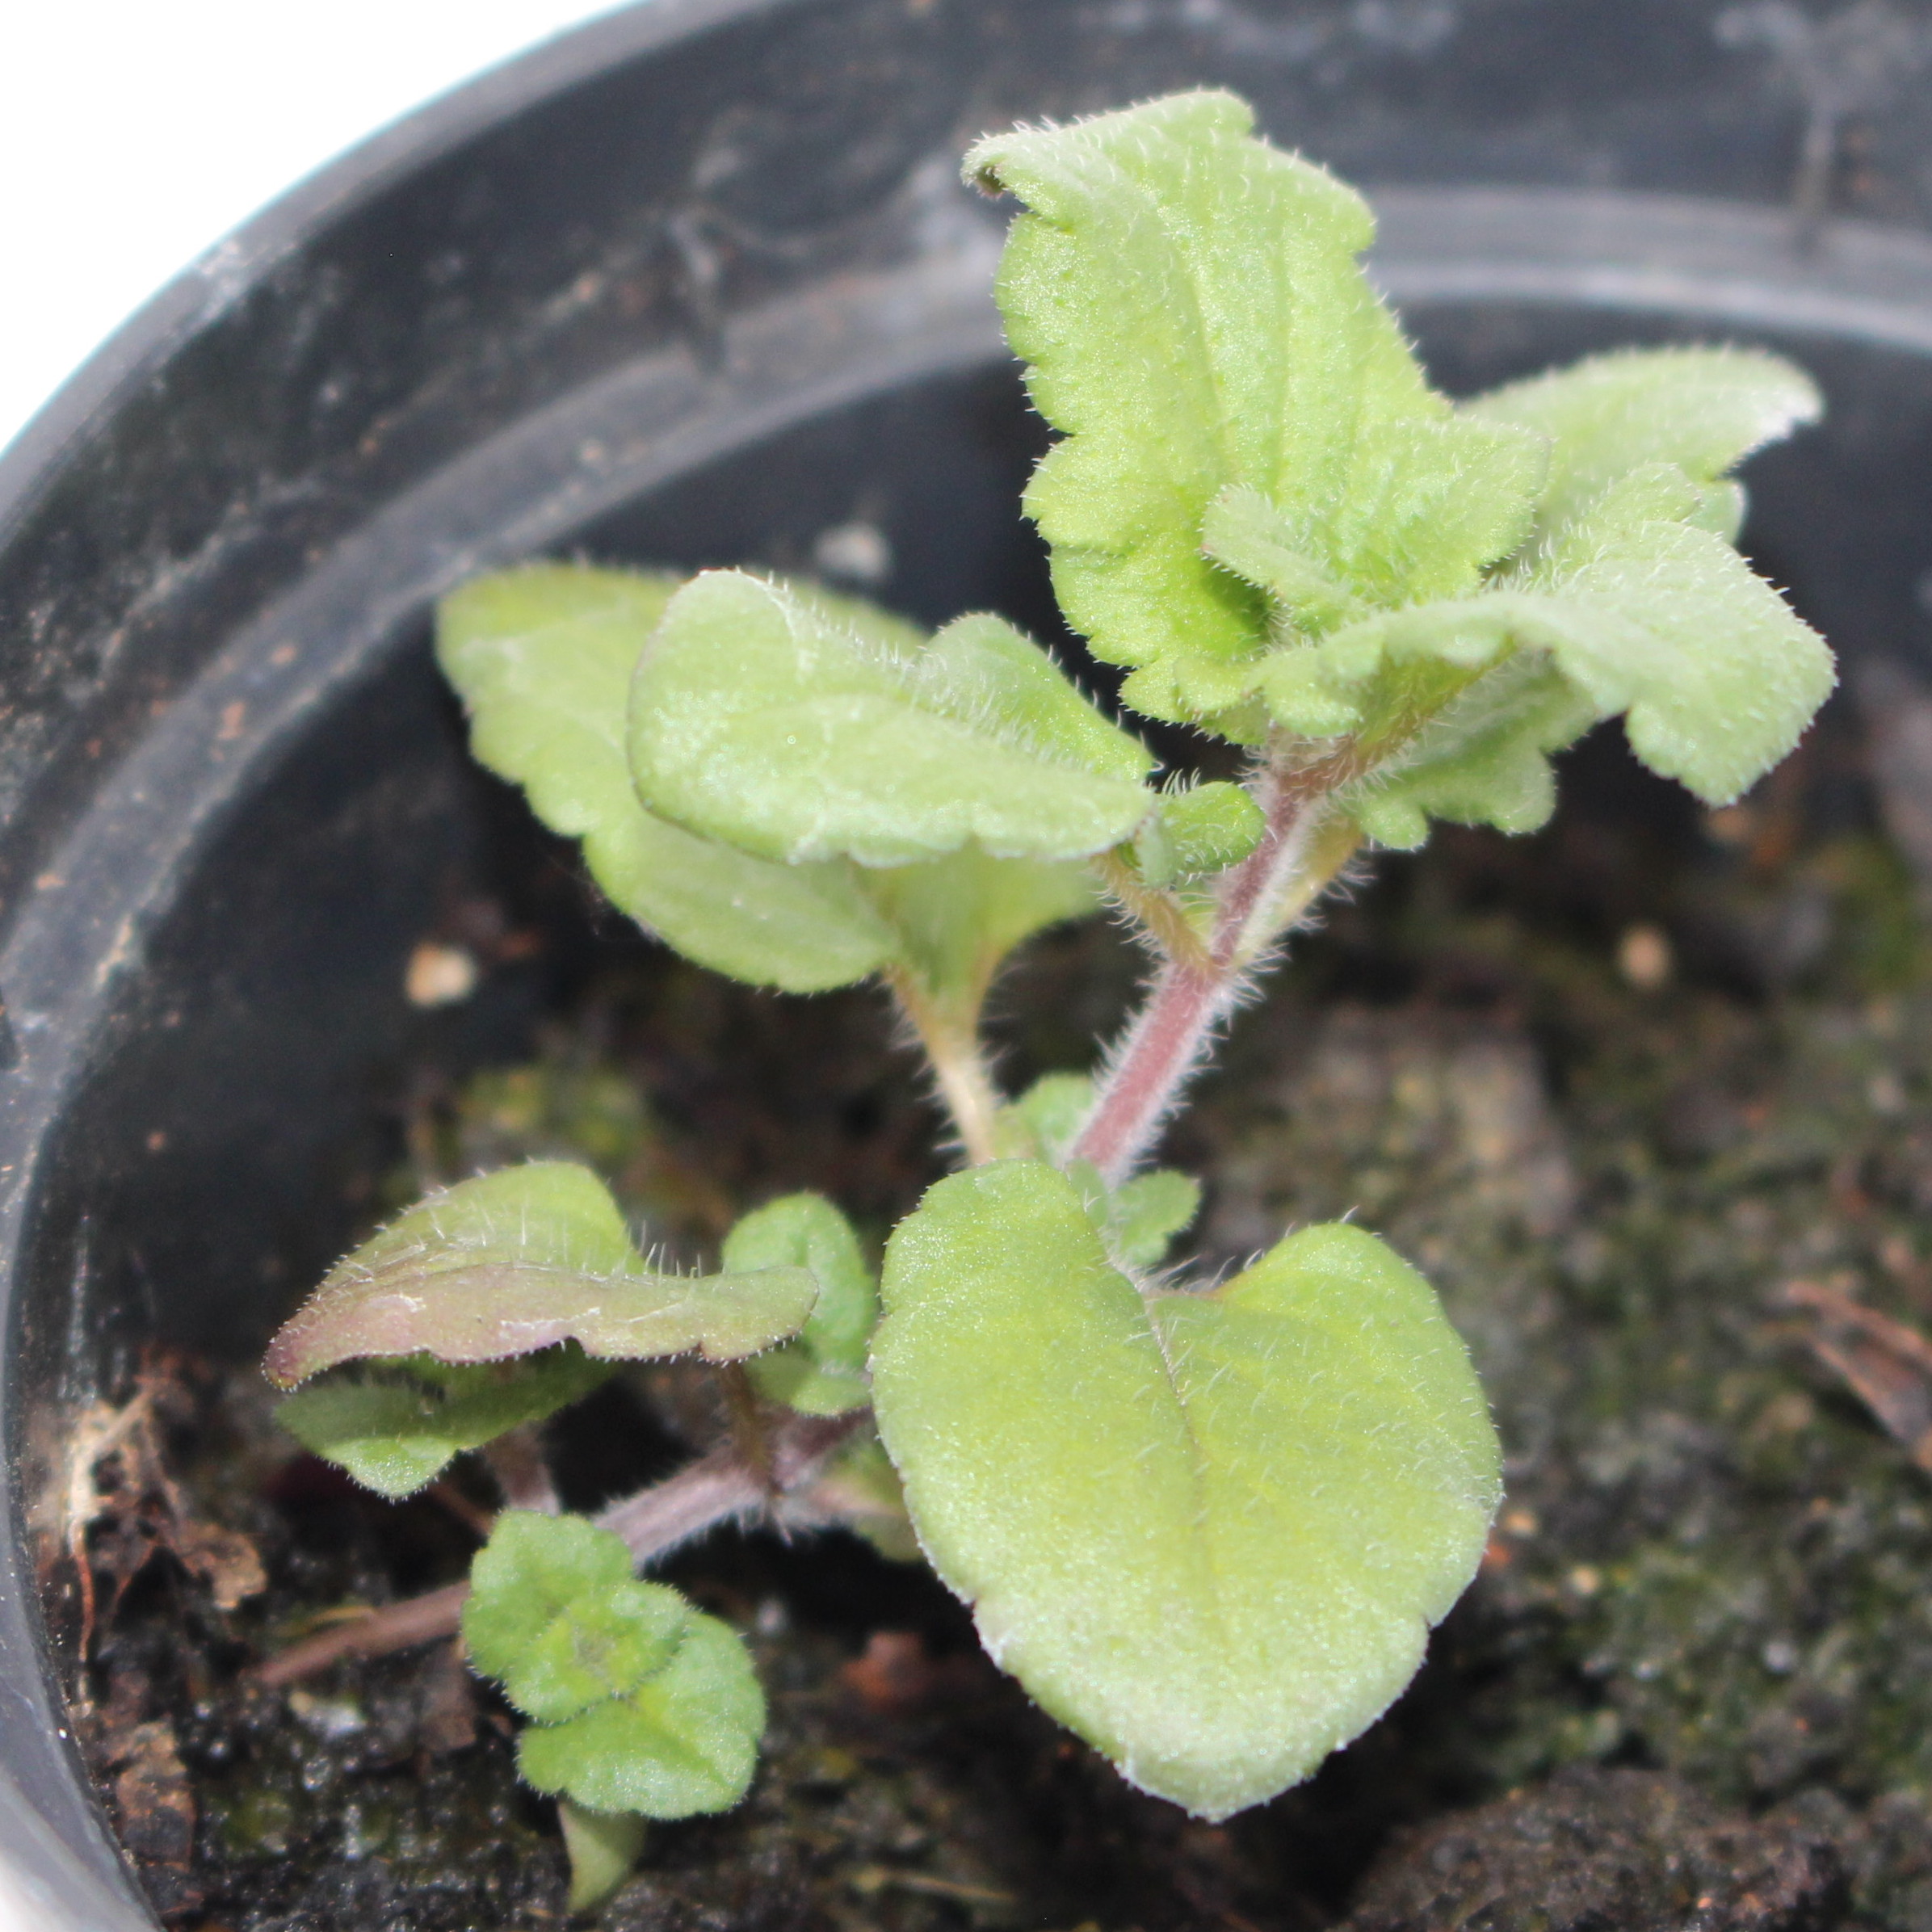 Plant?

Veronica persica
